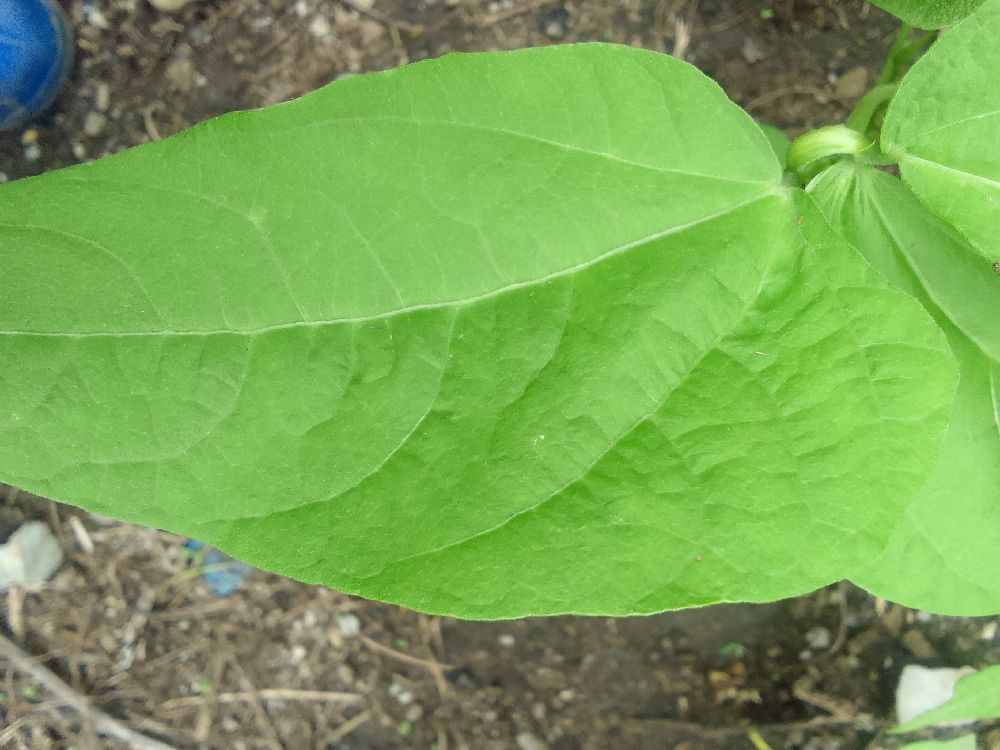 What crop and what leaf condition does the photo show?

common bean, healthy
